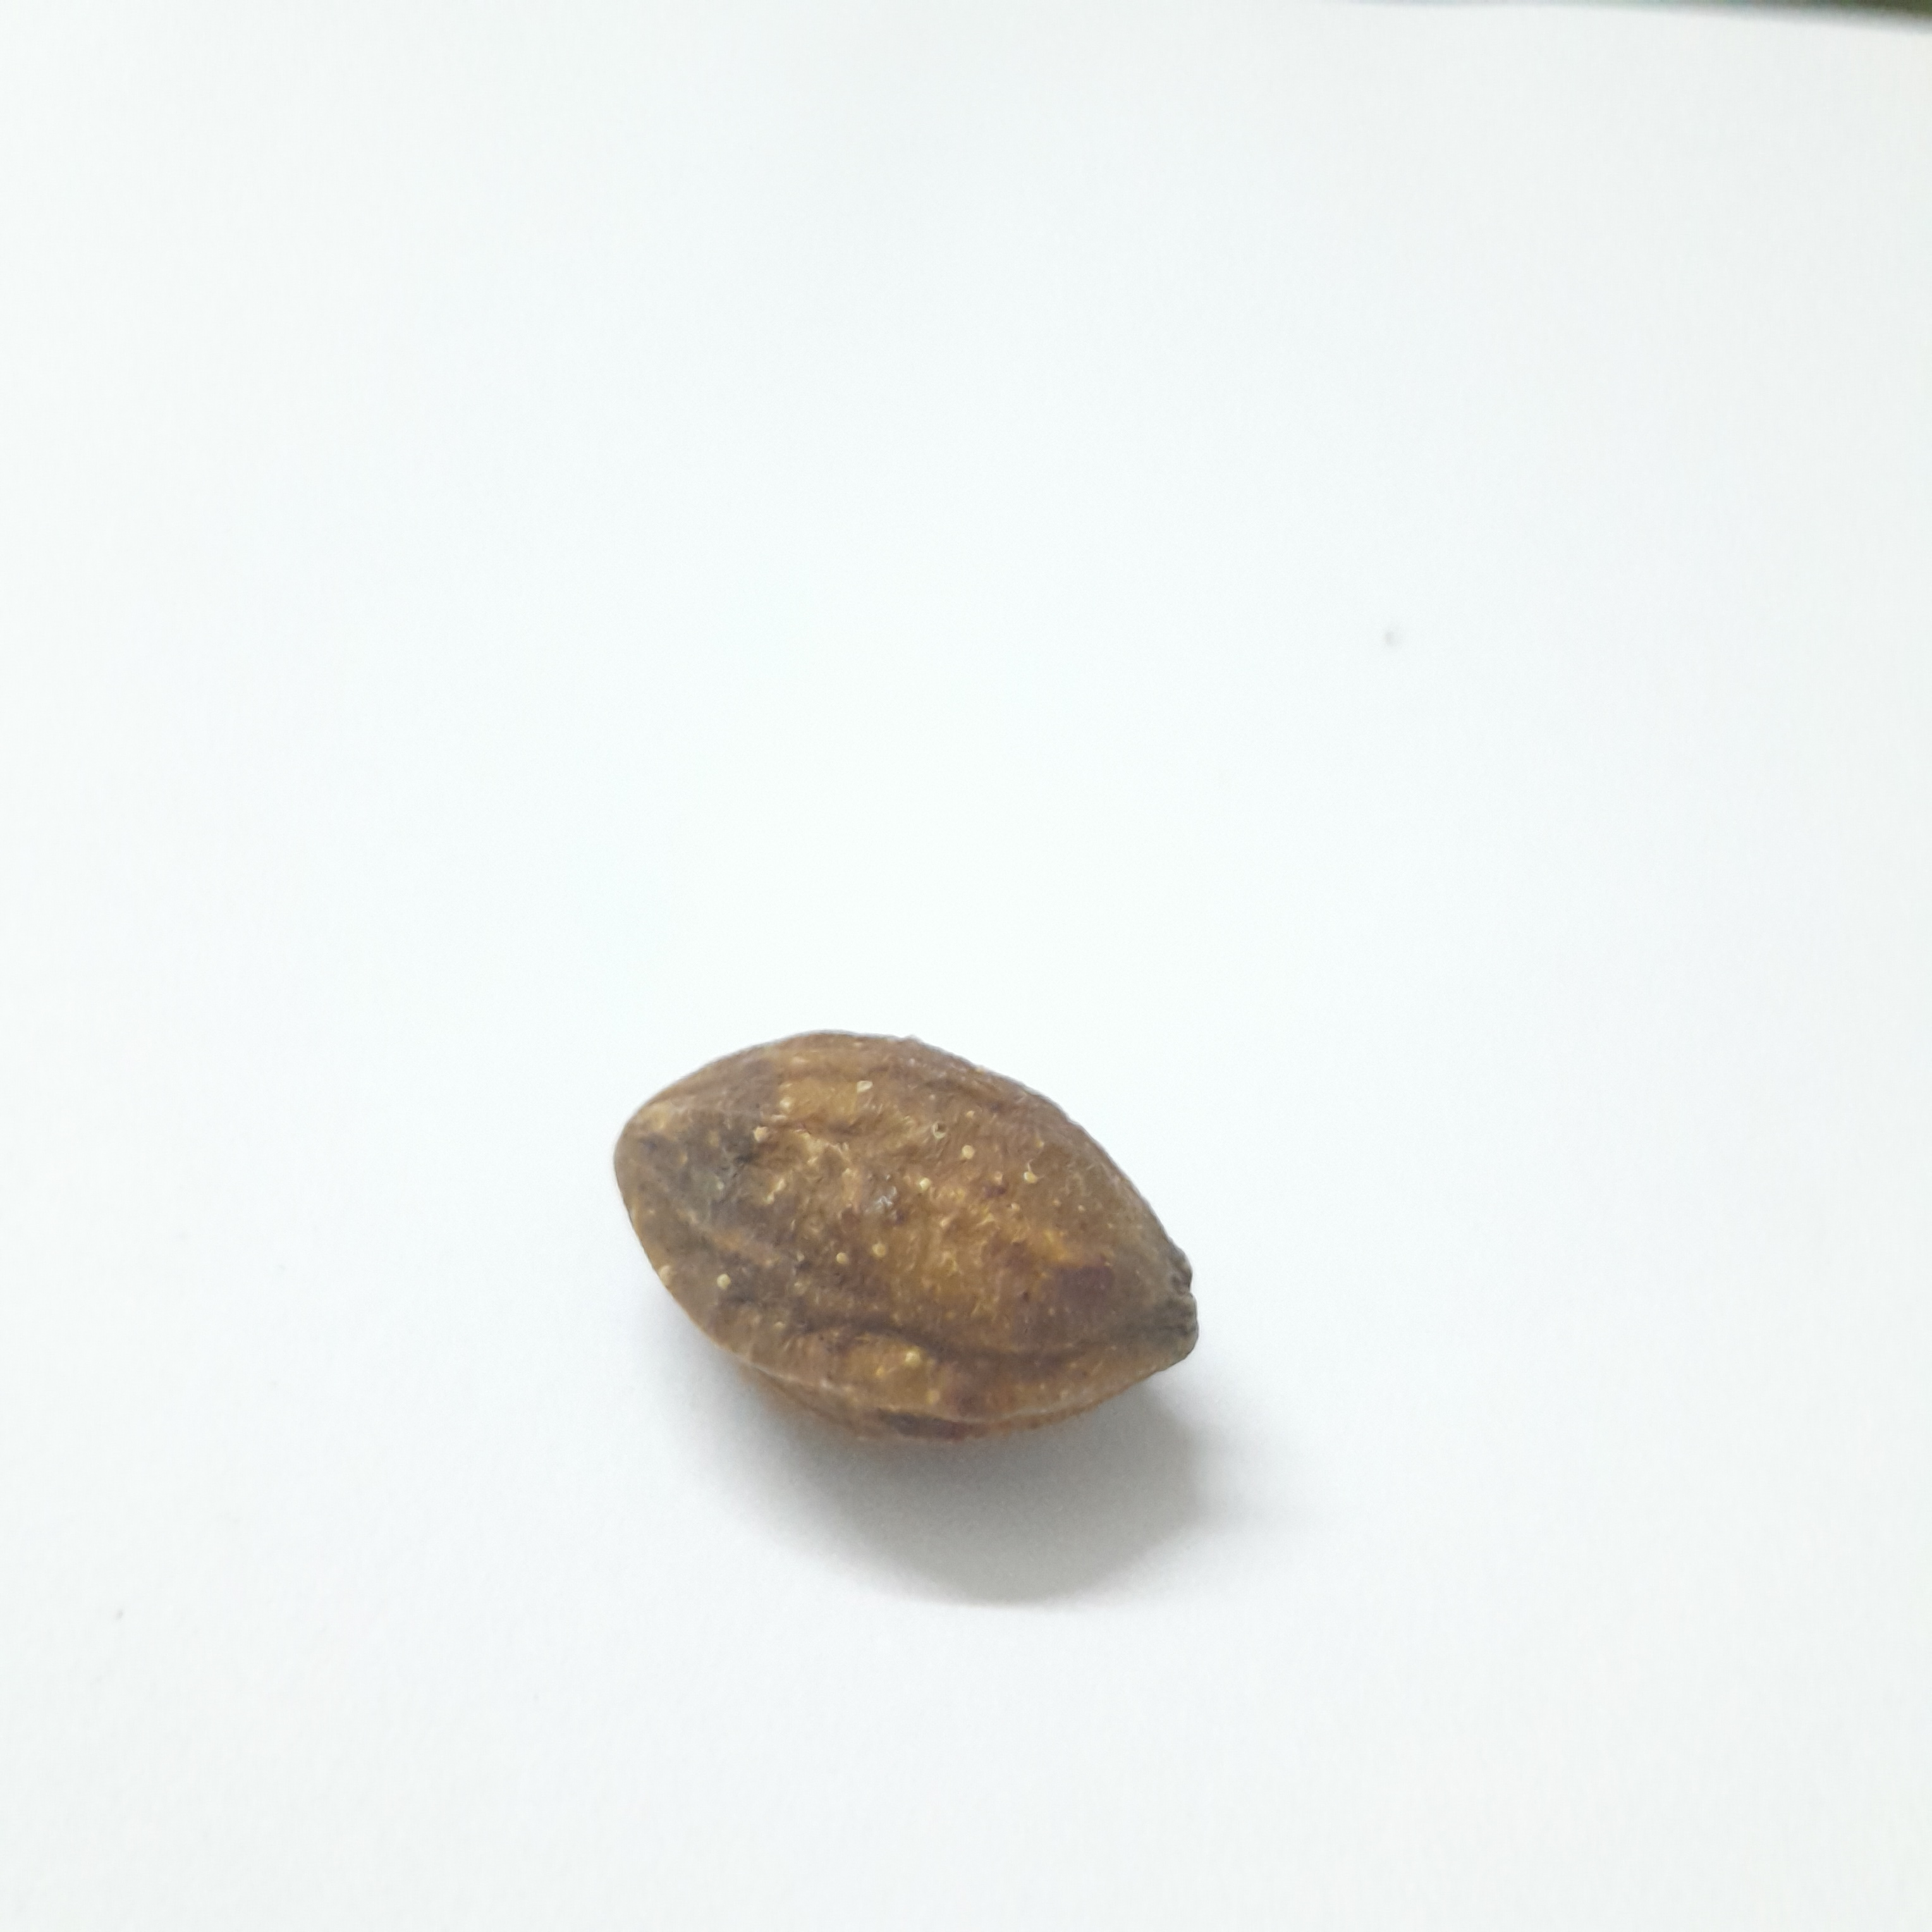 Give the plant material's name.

hirdaa
